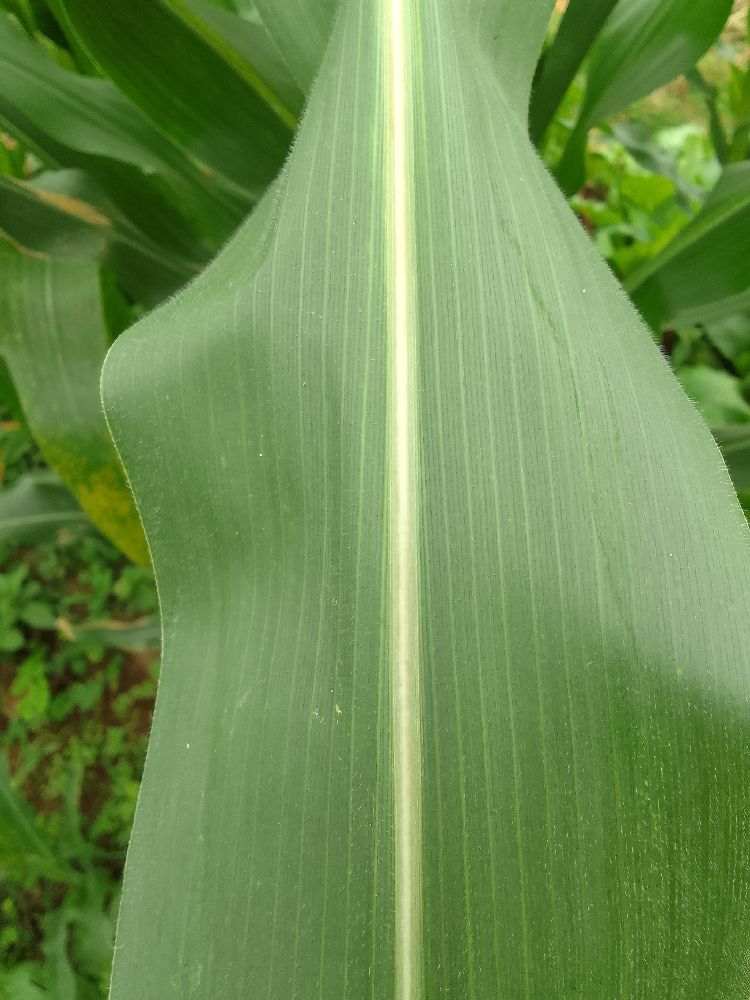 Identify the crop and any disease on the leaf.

maize, healthy
